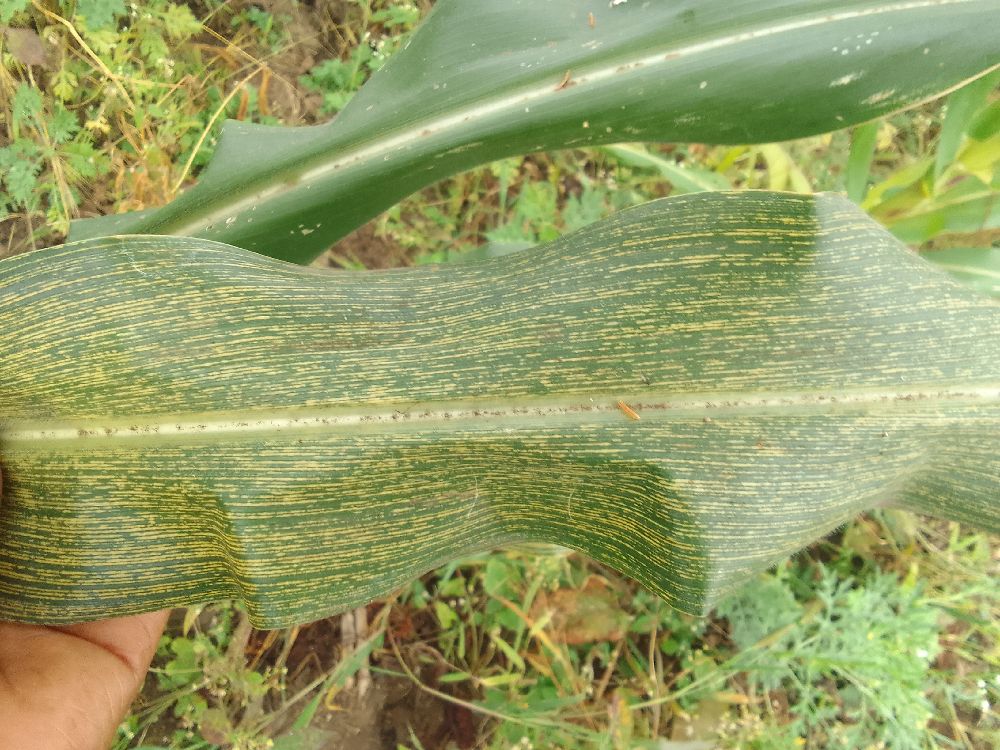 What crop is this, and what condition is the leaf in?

maize, maize streak virus
